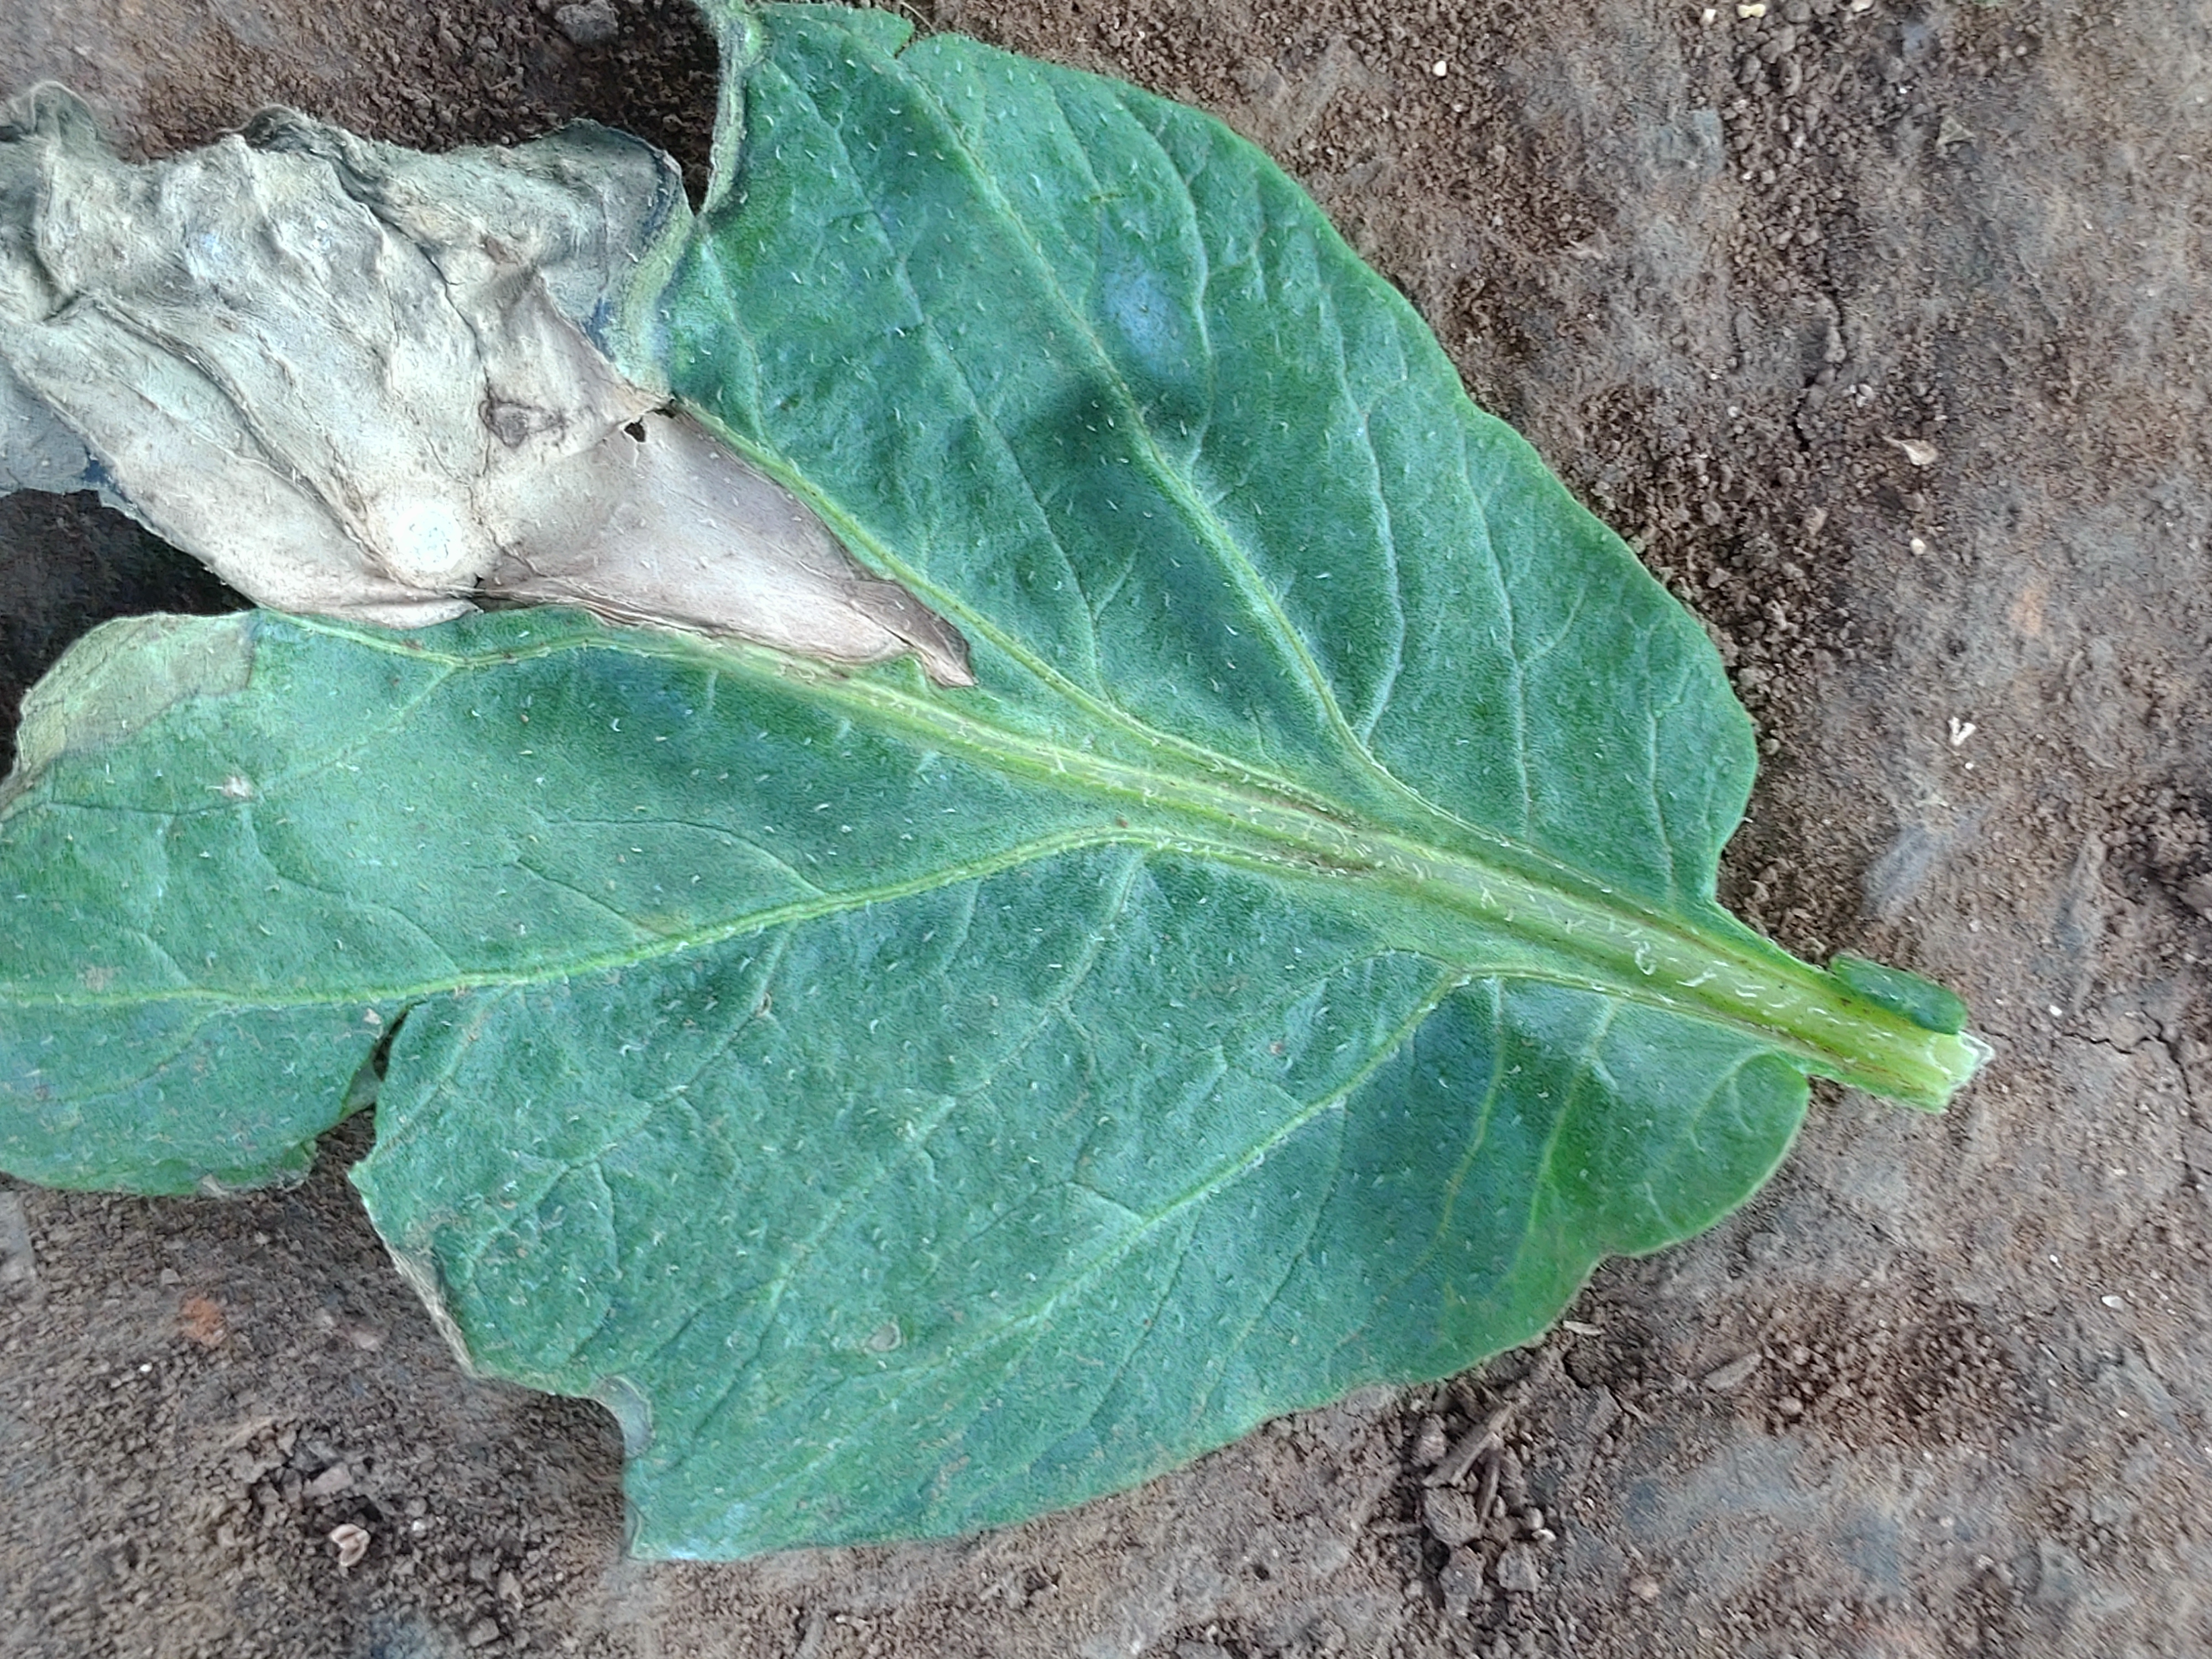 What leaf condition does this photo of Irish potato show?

early blight
